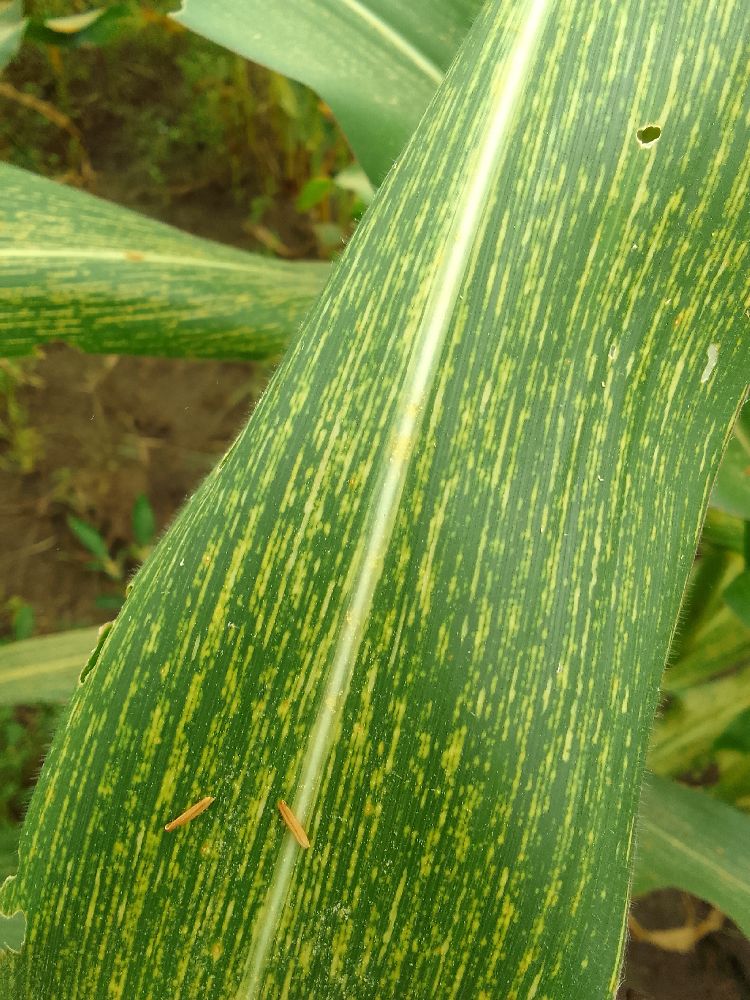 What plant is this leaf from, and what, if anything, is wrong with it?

maize, maize streak virus
